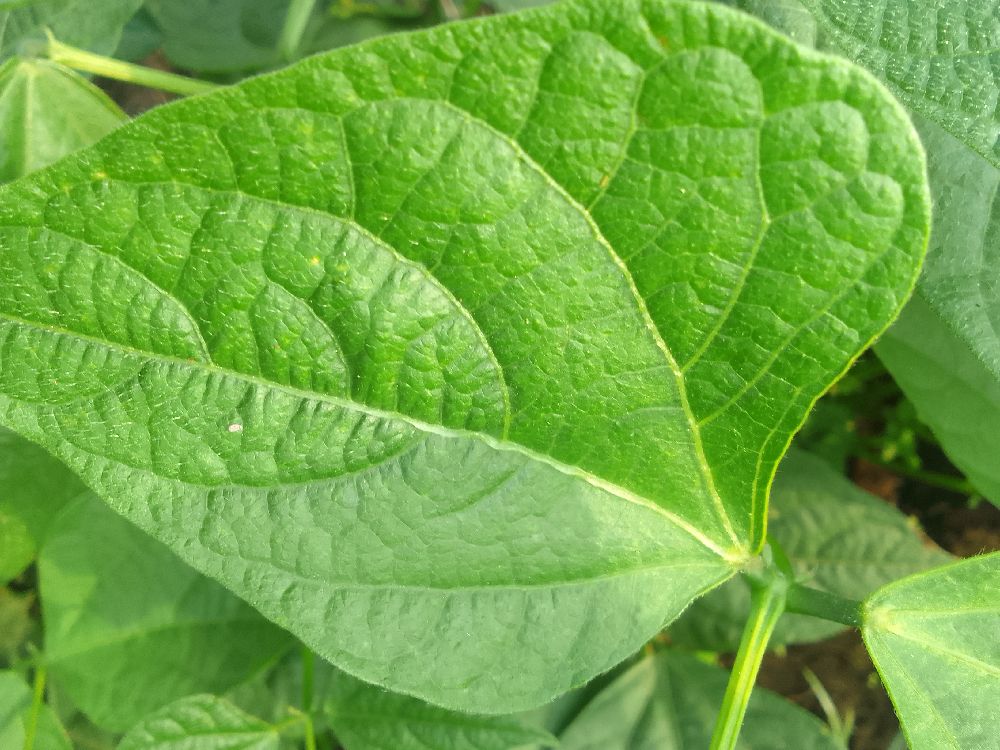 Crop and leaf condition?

common bean, healthy
